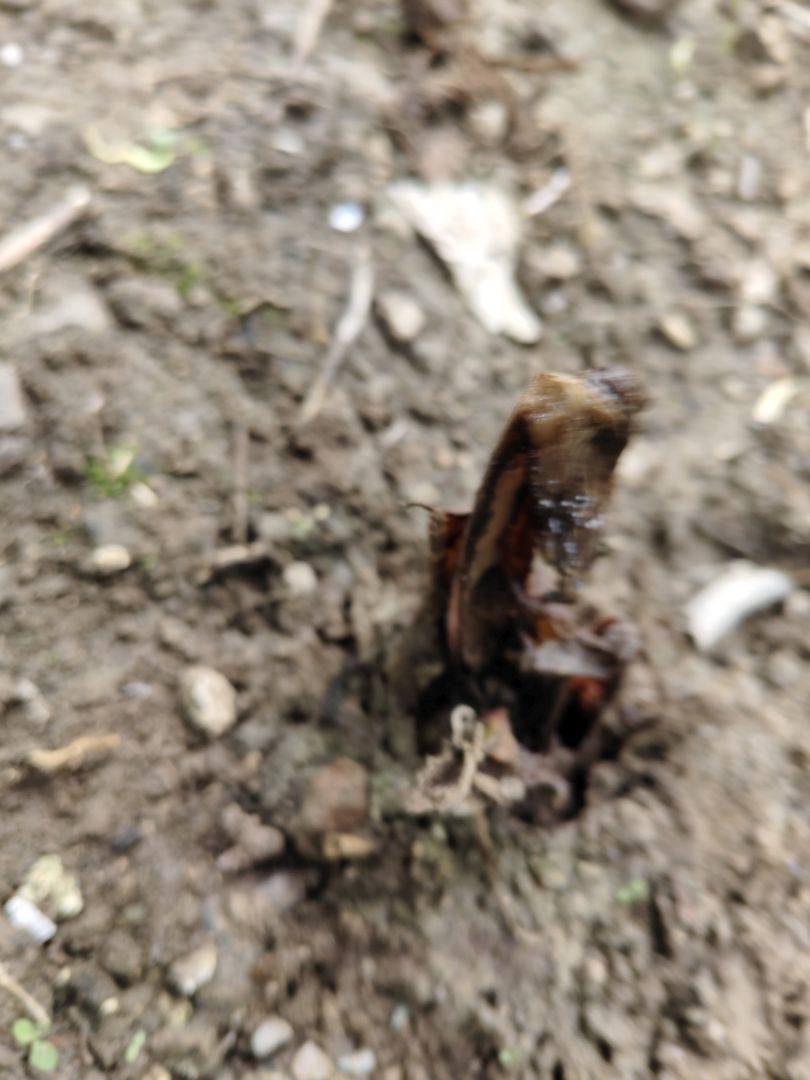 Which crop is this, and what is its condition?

taro, root rot
